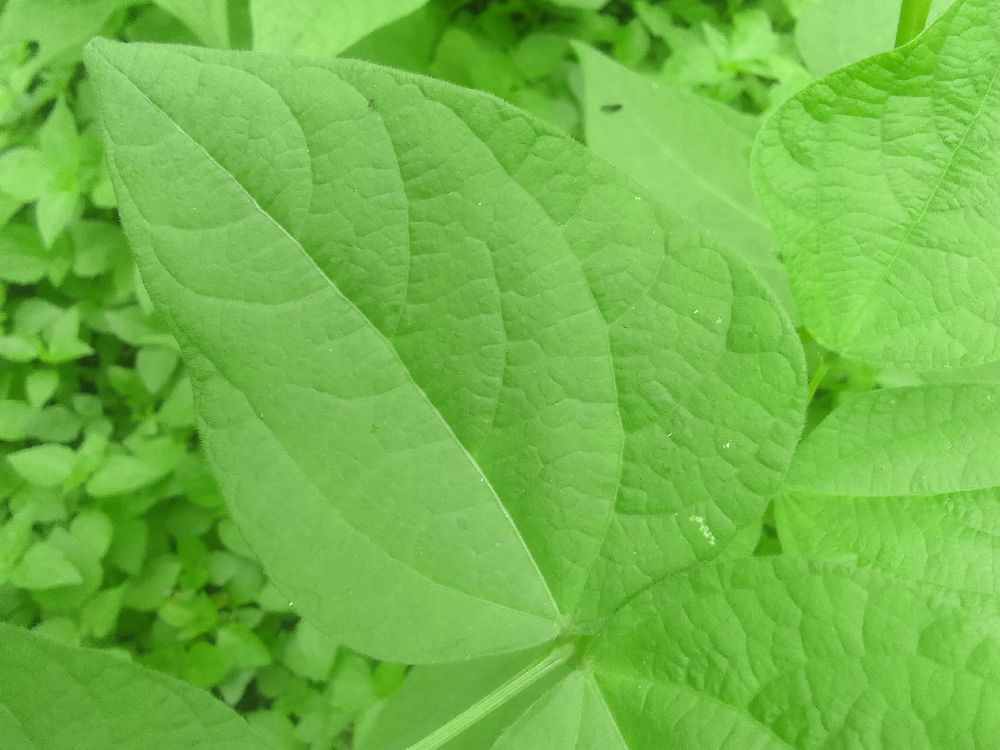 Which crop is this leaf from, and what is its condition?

common bean, healthy
